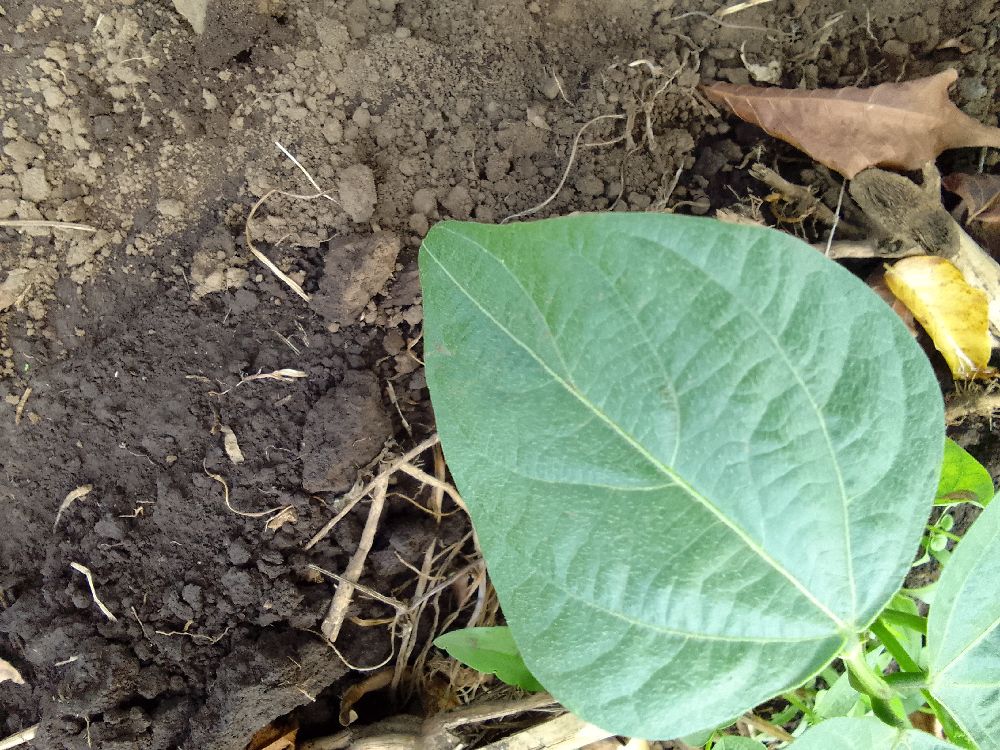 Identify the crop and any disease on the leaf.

common bean, healthy
